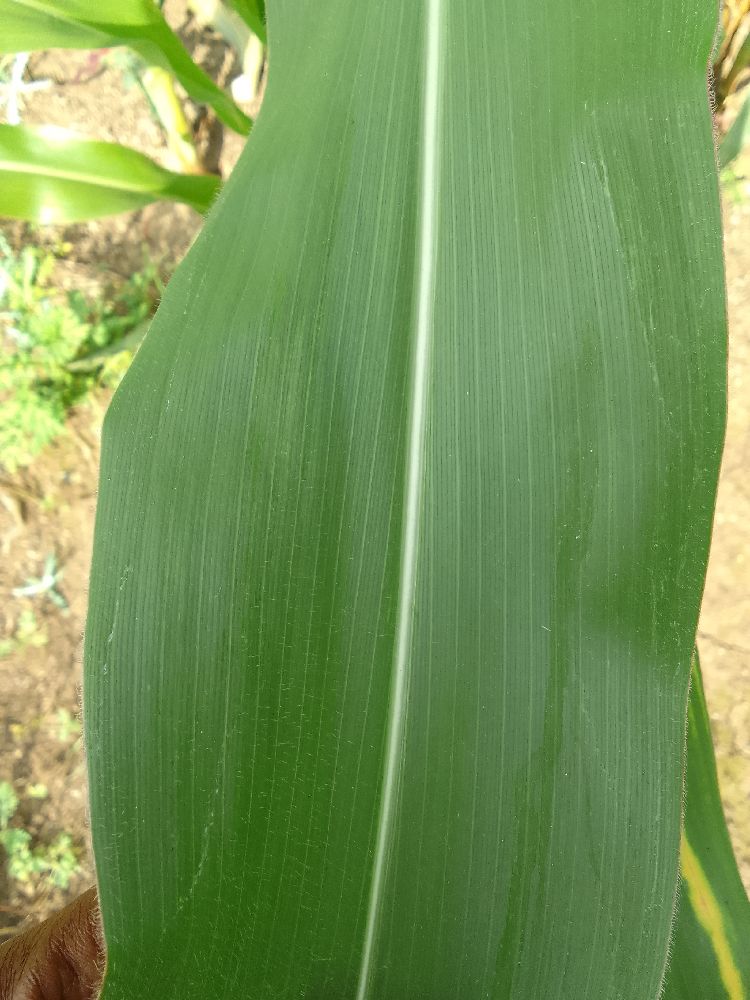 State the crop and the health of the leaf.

maize, healthy
